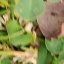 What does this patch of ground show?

unstructured weed
